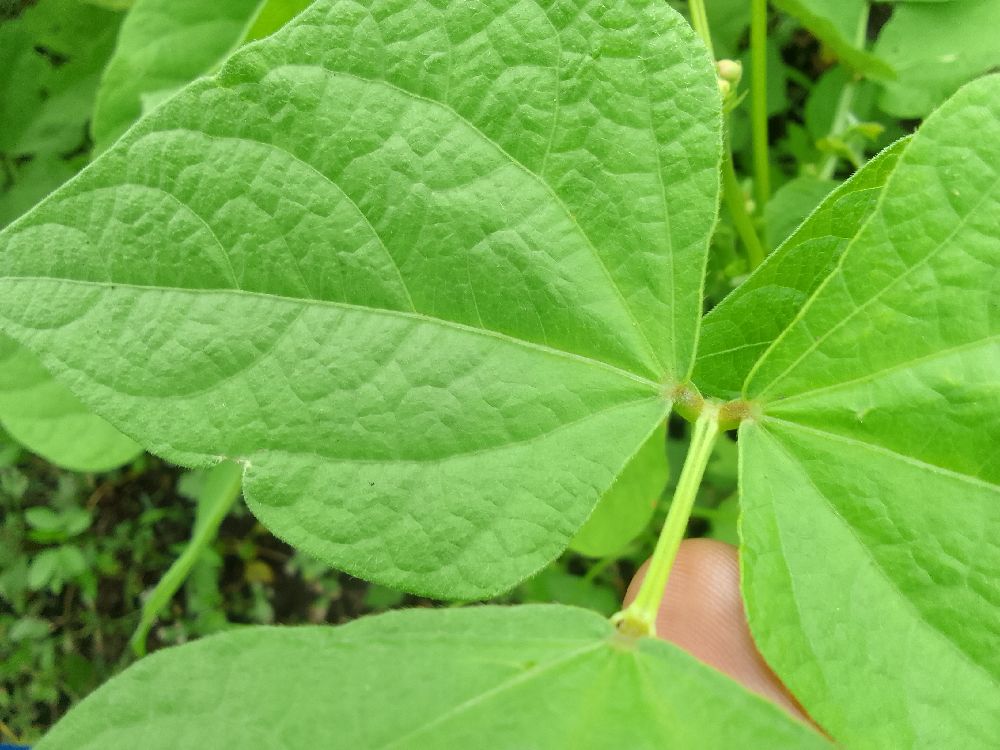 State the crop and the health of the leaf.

common bean, healthy
